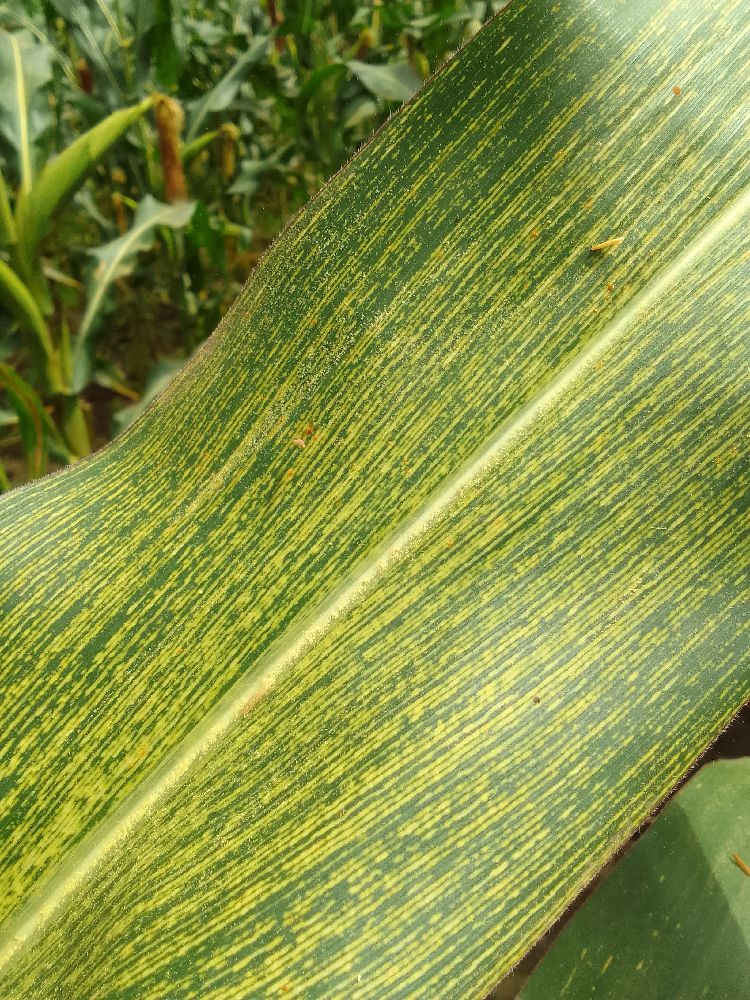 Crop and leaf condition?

maize, maize streak virus
